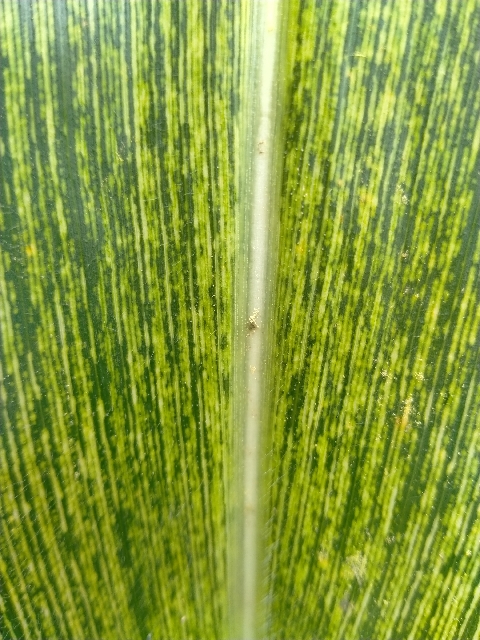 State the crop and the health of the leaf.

maize, maize streak virus
